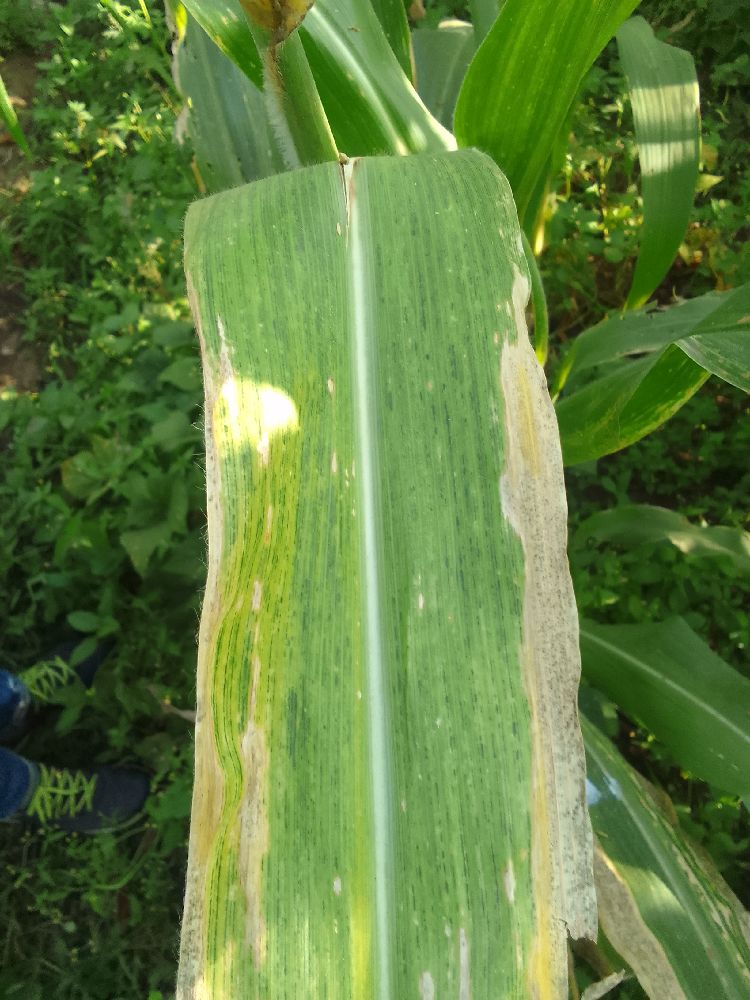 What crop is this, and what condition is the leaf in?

maize, maize lethal necrosis
